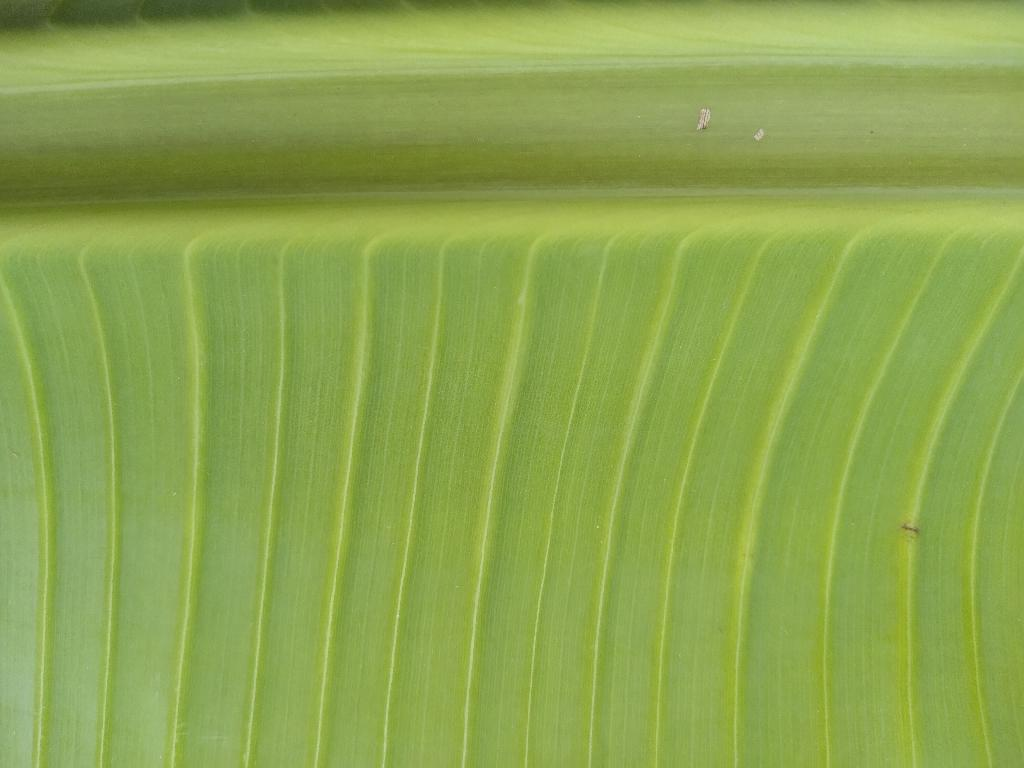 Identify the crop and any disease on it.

banana, healthy
